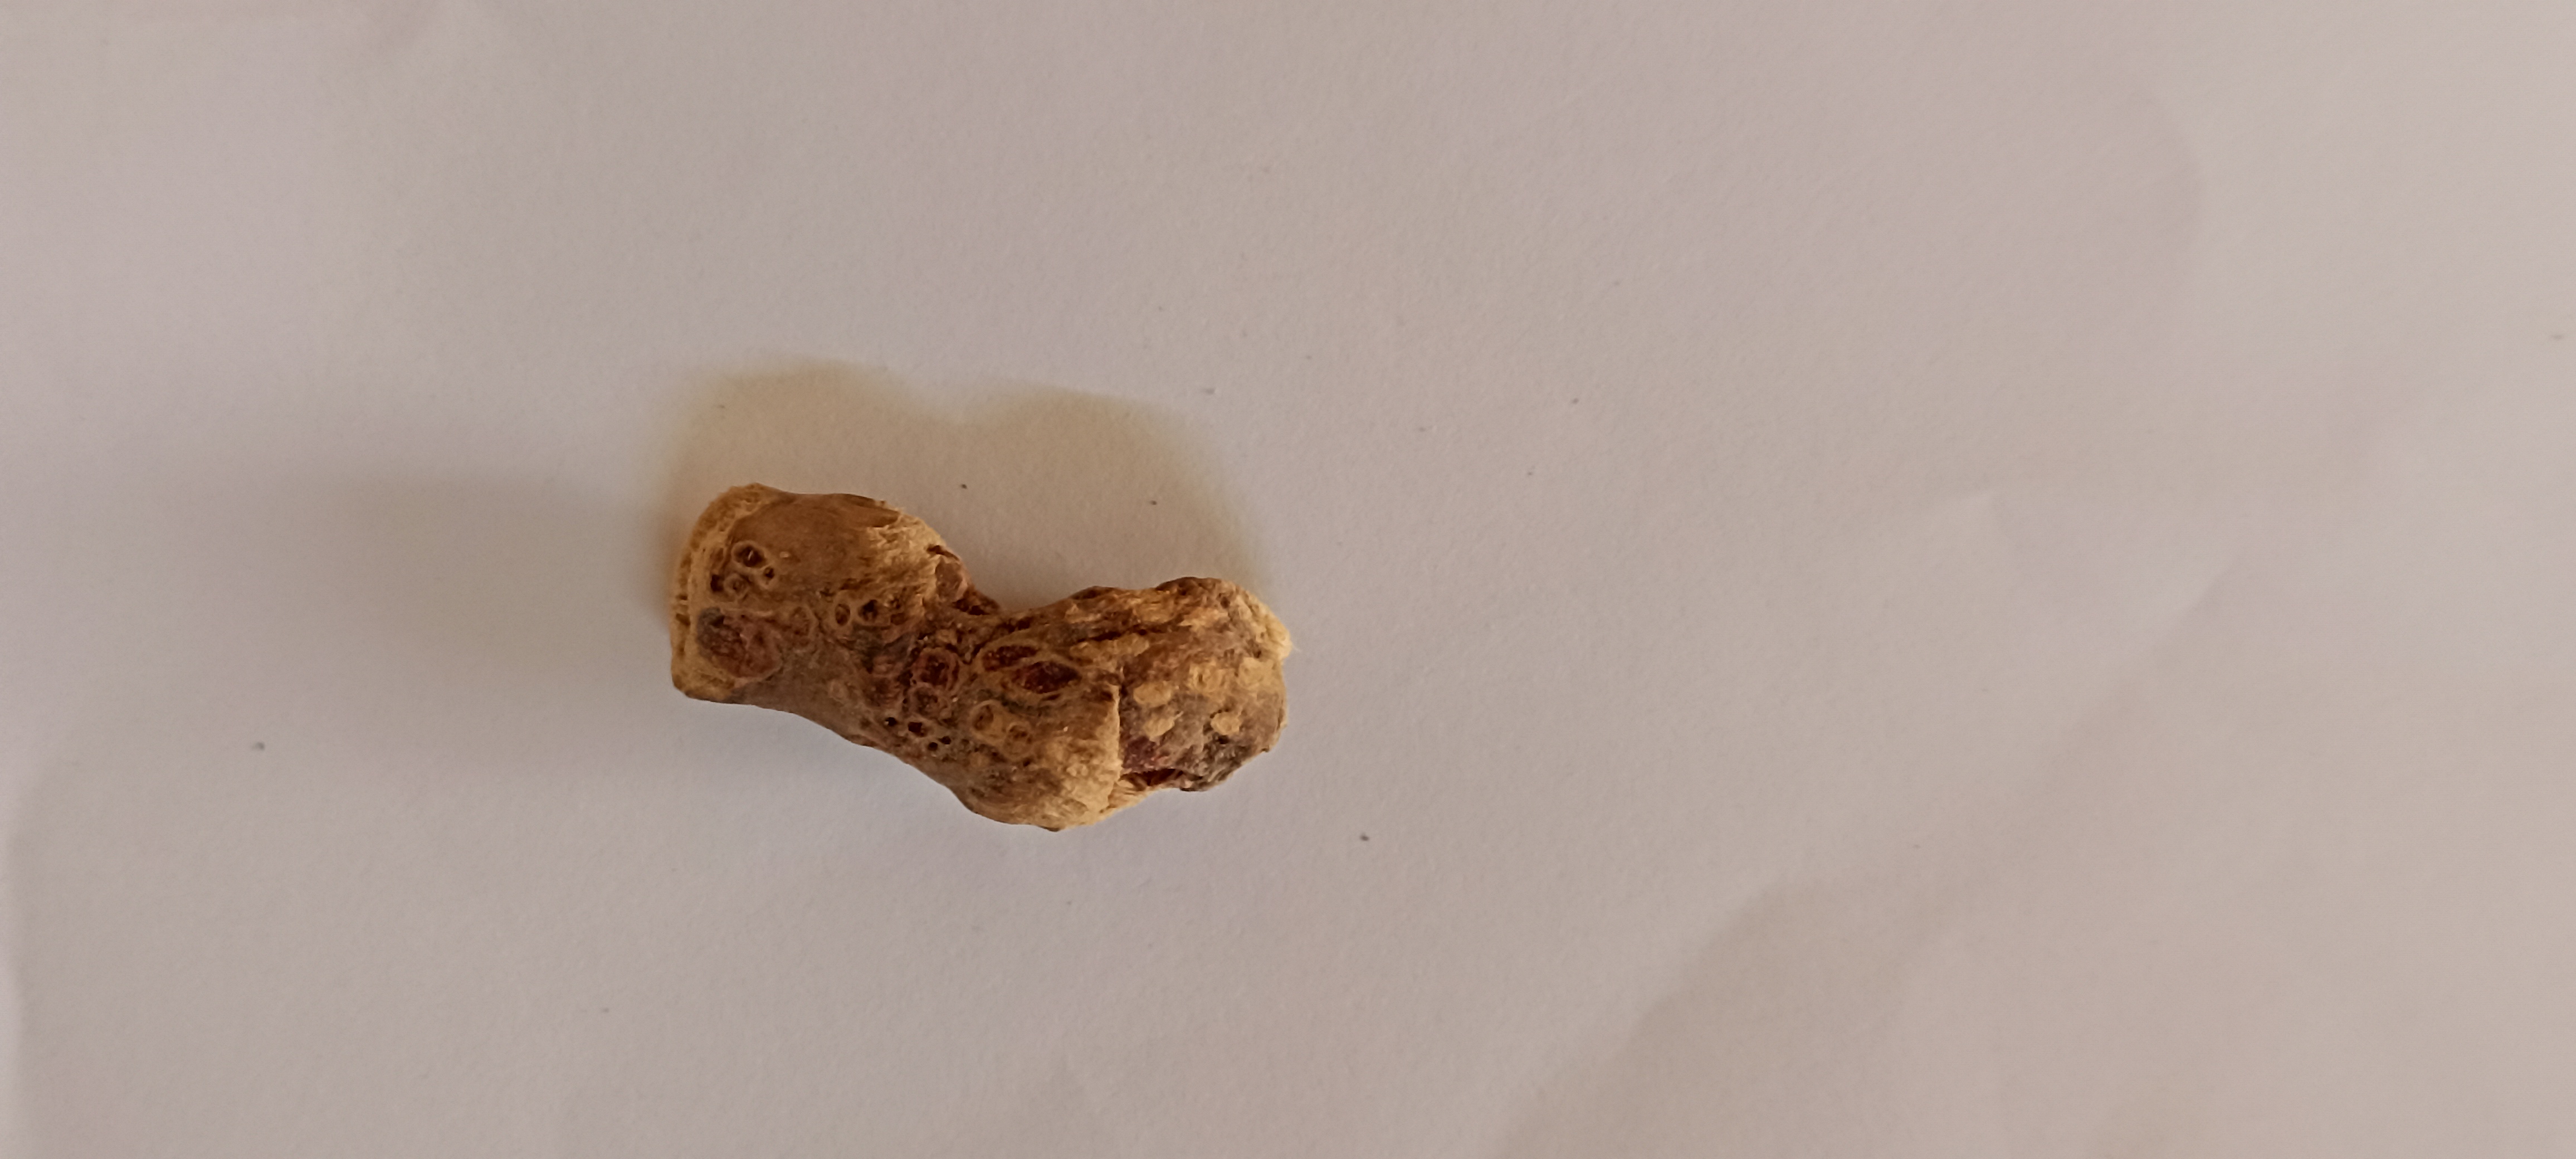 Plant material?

vekhand
